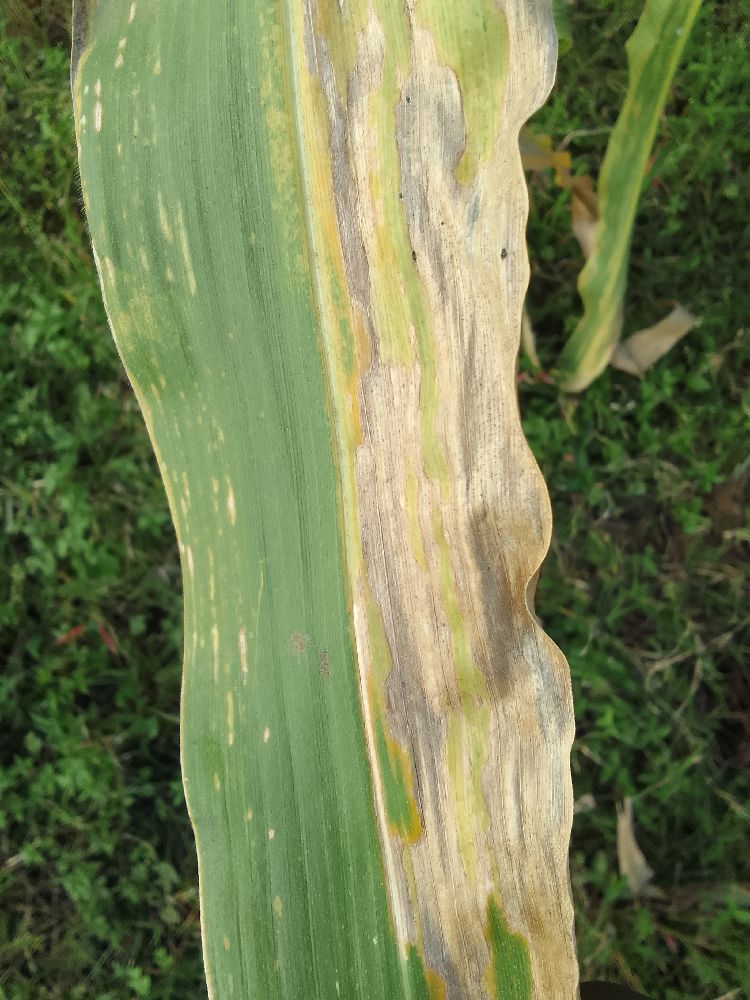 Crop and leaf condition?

maize, maize lethal necrosis
